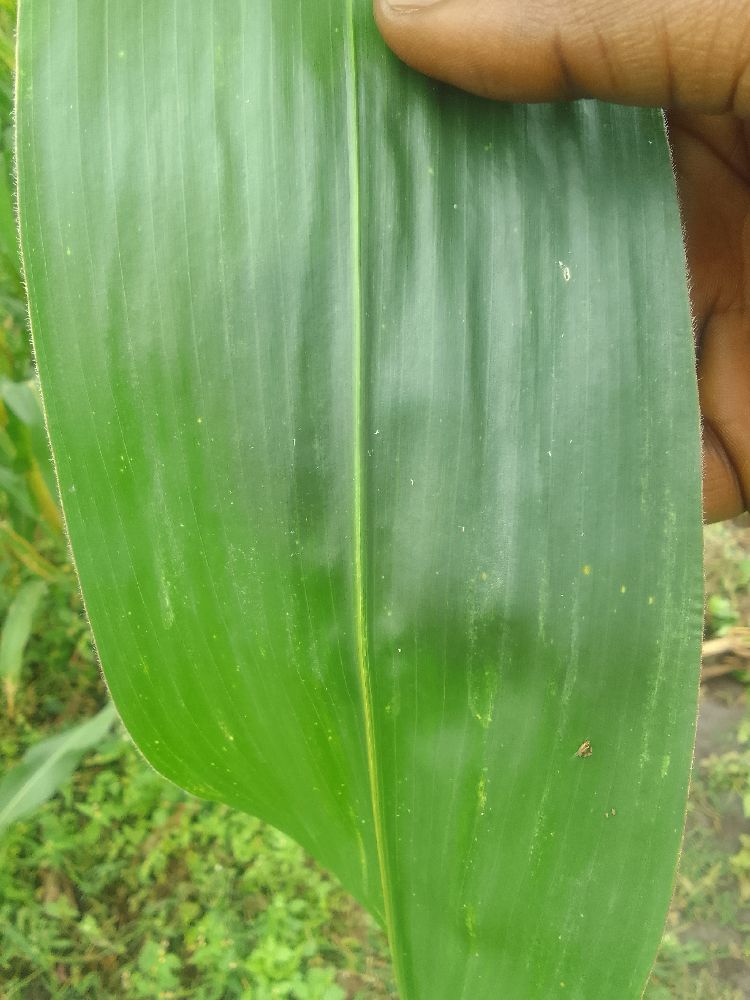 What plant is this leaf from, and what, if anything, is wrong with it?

maize, healthy
